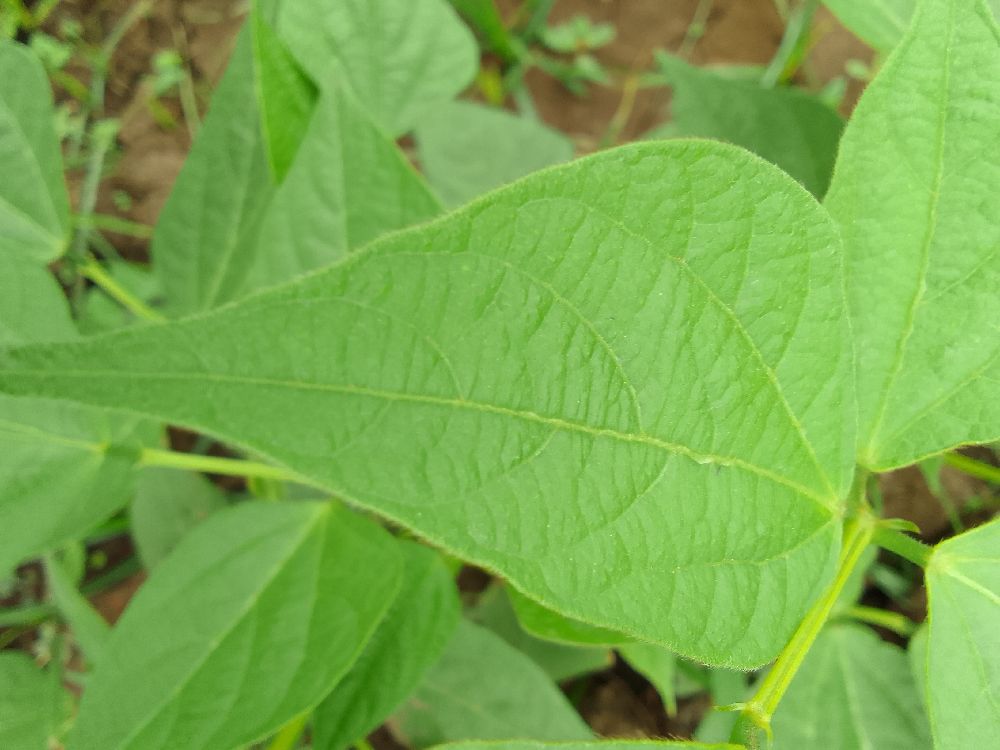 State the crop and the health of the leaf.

common bean, healthy
